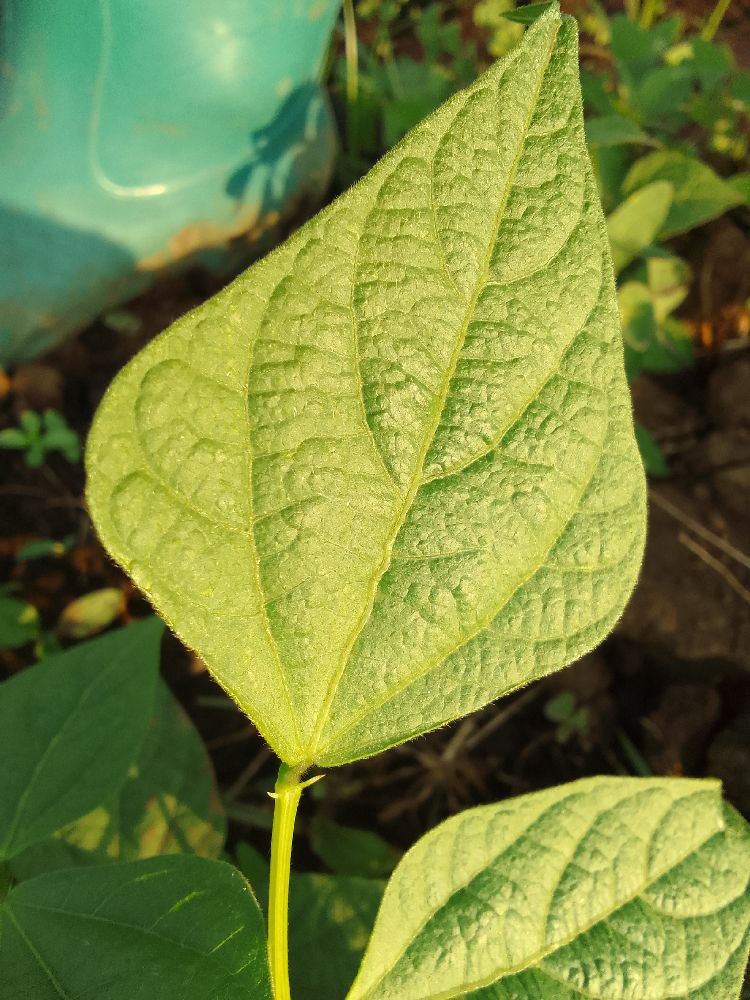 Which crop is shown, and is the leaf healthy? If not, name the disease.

common bean, healthy
